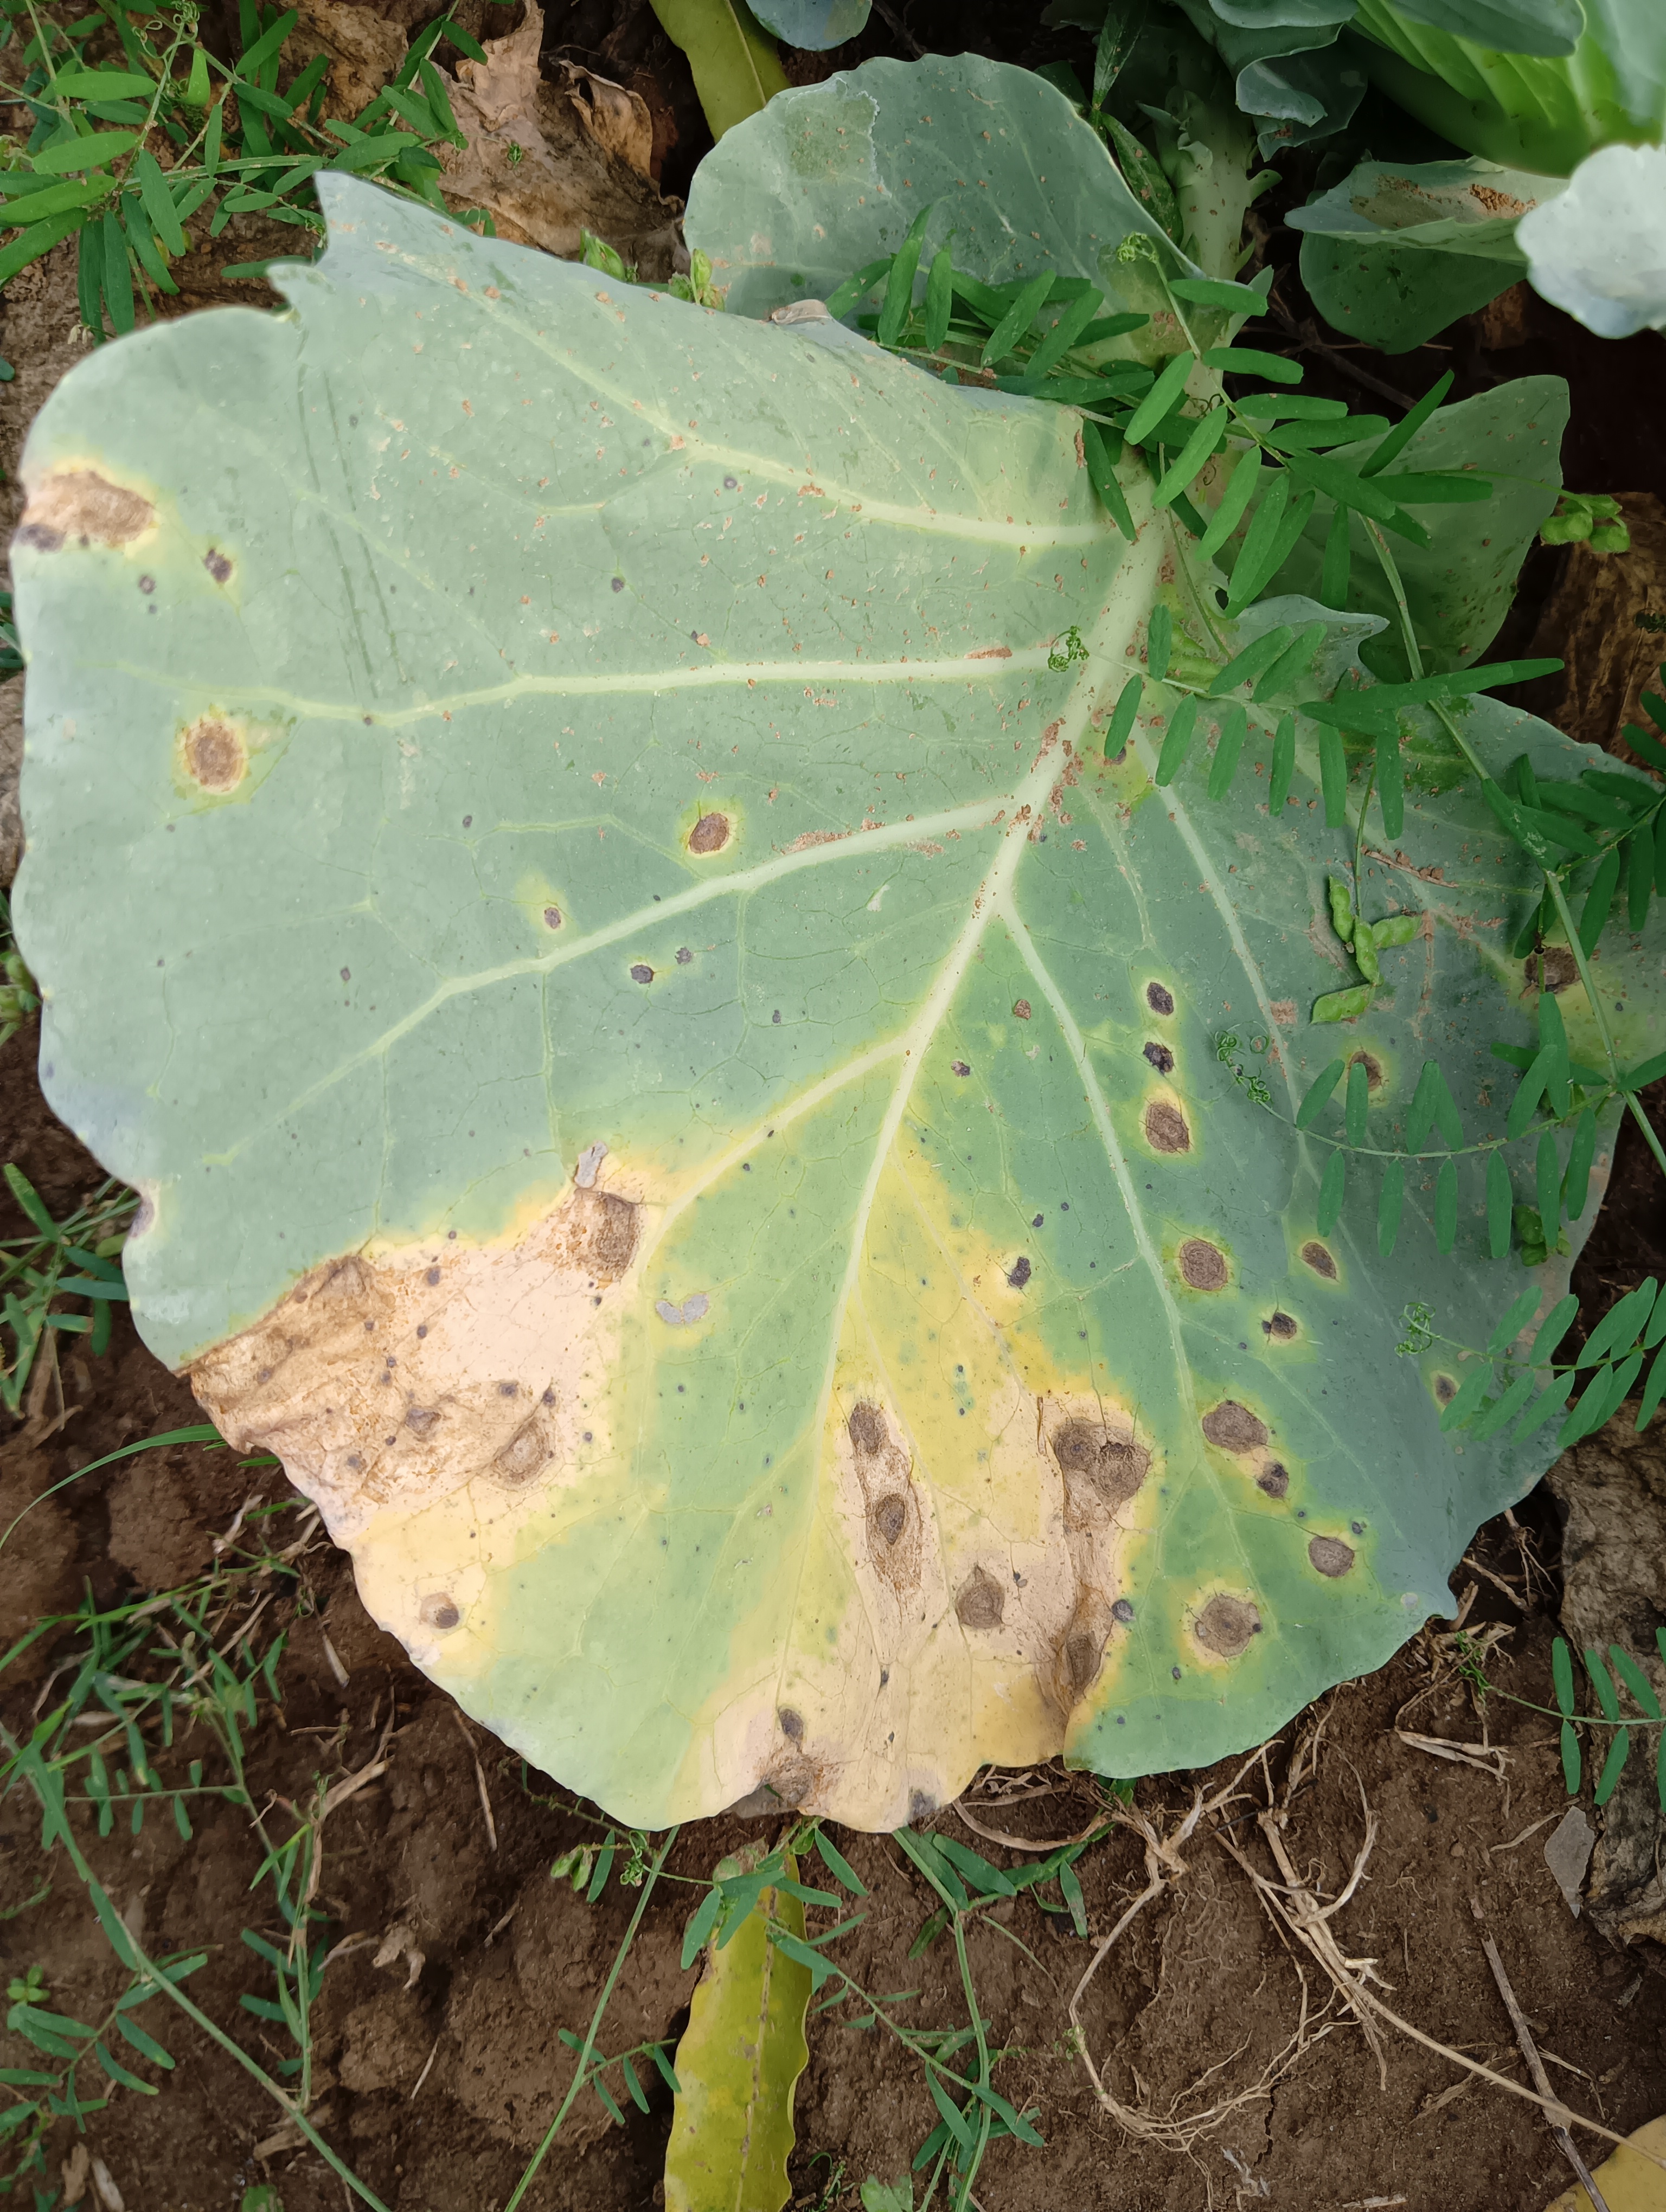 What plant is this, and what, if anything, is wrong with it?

cabbage, alternaria
